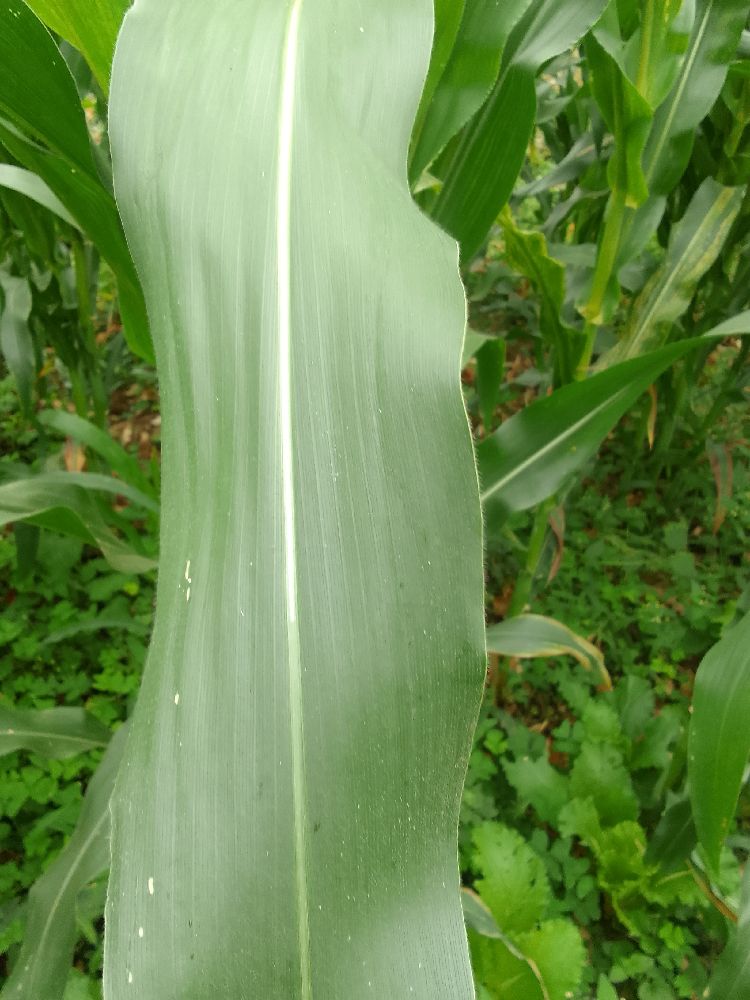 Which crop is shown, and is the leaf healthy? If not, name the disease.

maize, healthy
